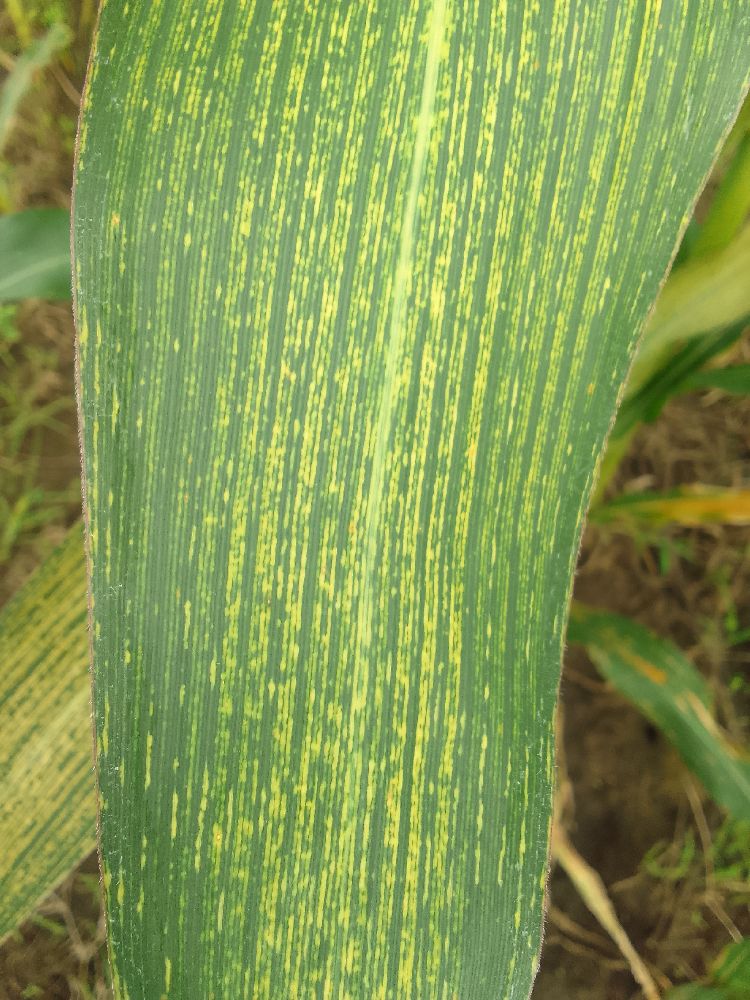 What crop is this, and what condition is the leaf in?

maize, maize streak virus
